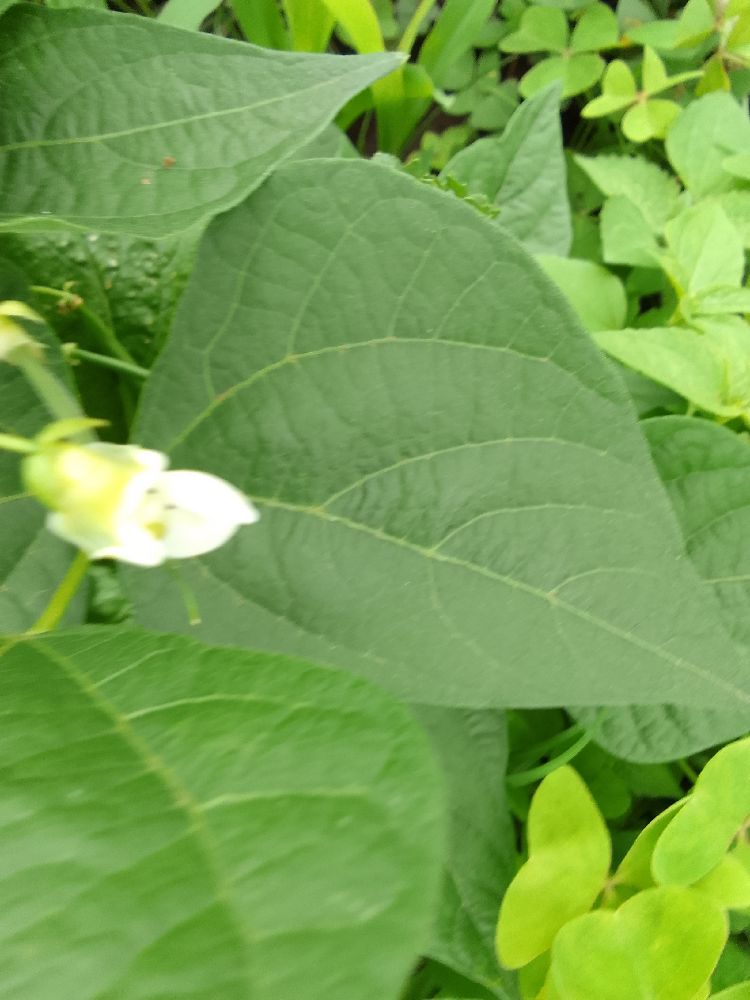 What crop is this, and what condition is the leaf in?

common bean, healthy
